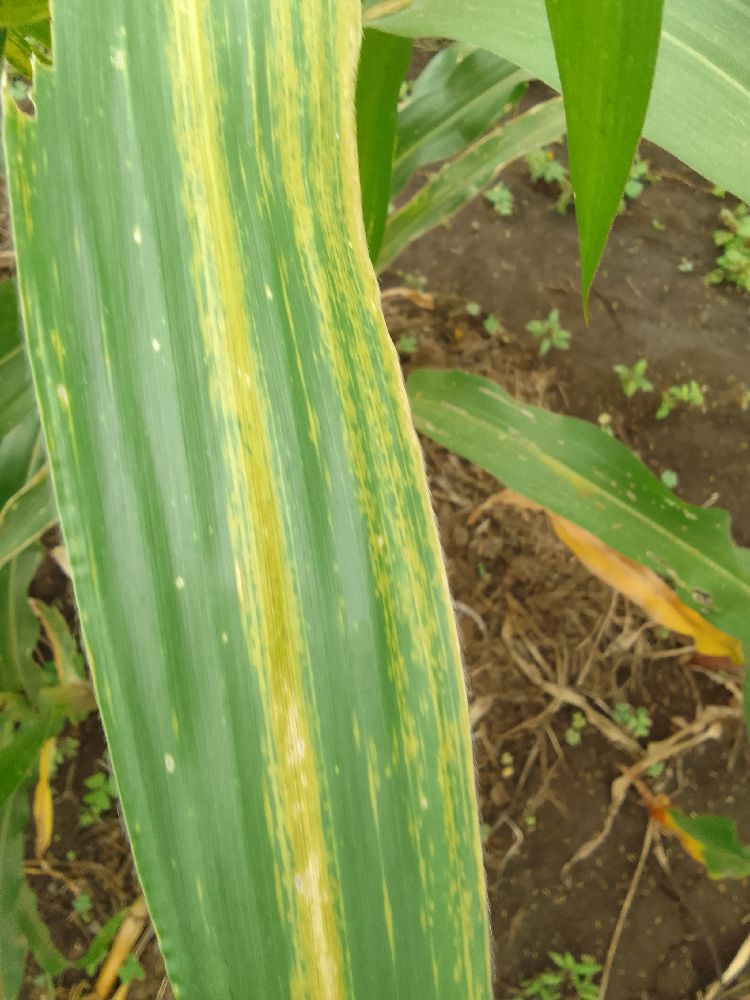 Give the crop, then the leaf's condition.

maize, maize lethal necrosis
